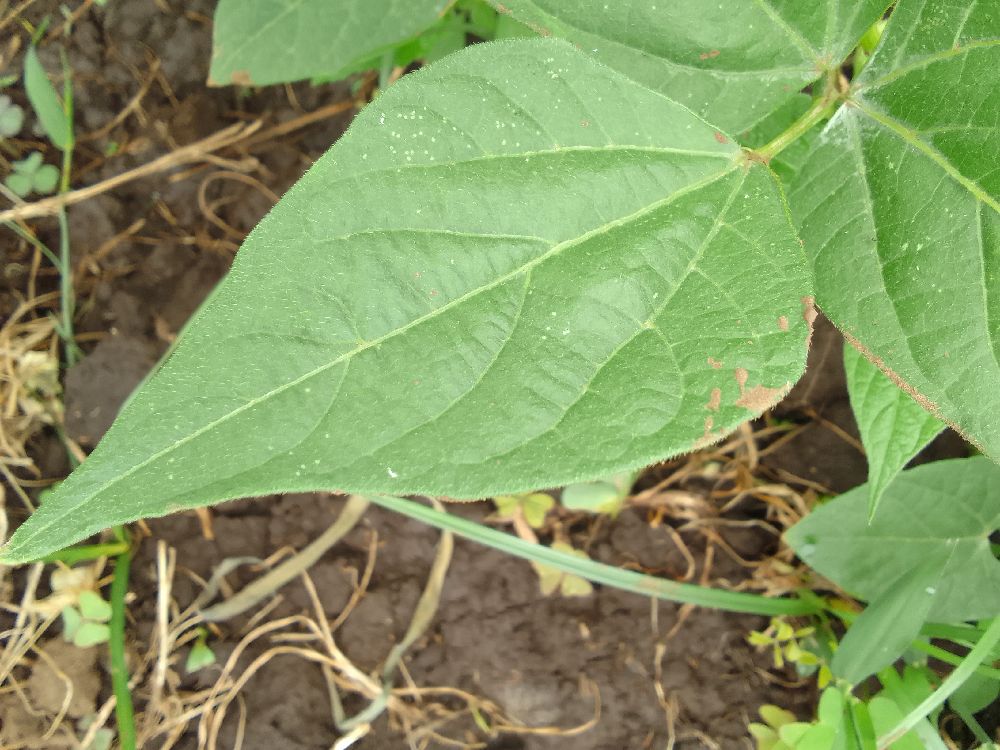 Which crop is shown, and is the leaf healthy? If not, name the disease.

common bean, healthy
